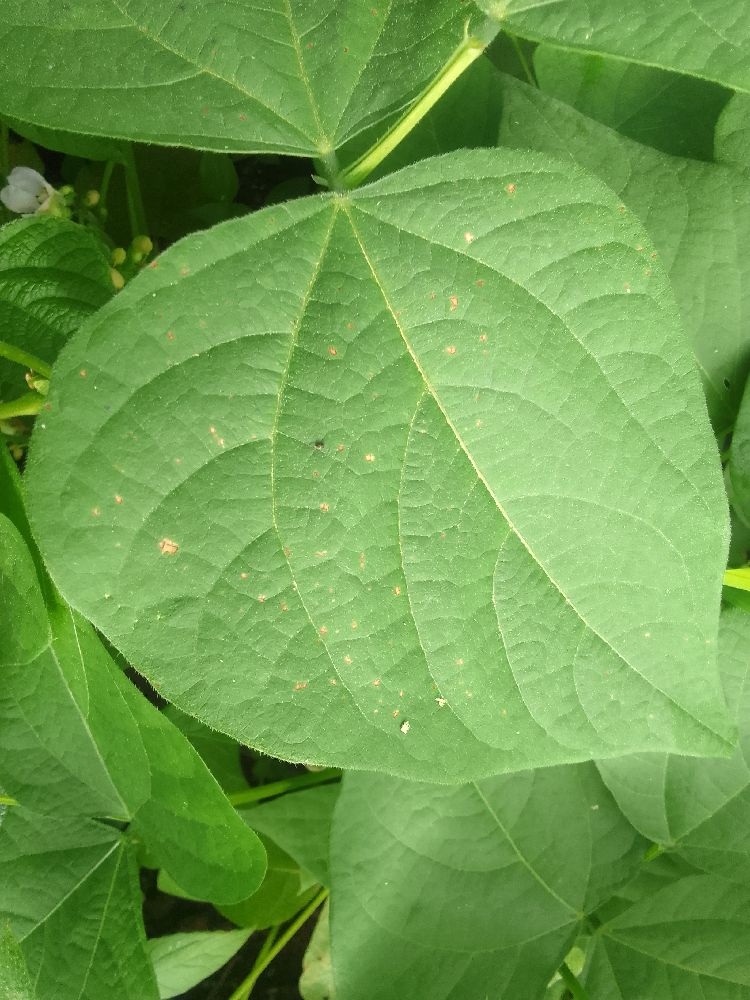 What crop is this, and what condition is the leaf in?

common bean, healthy
